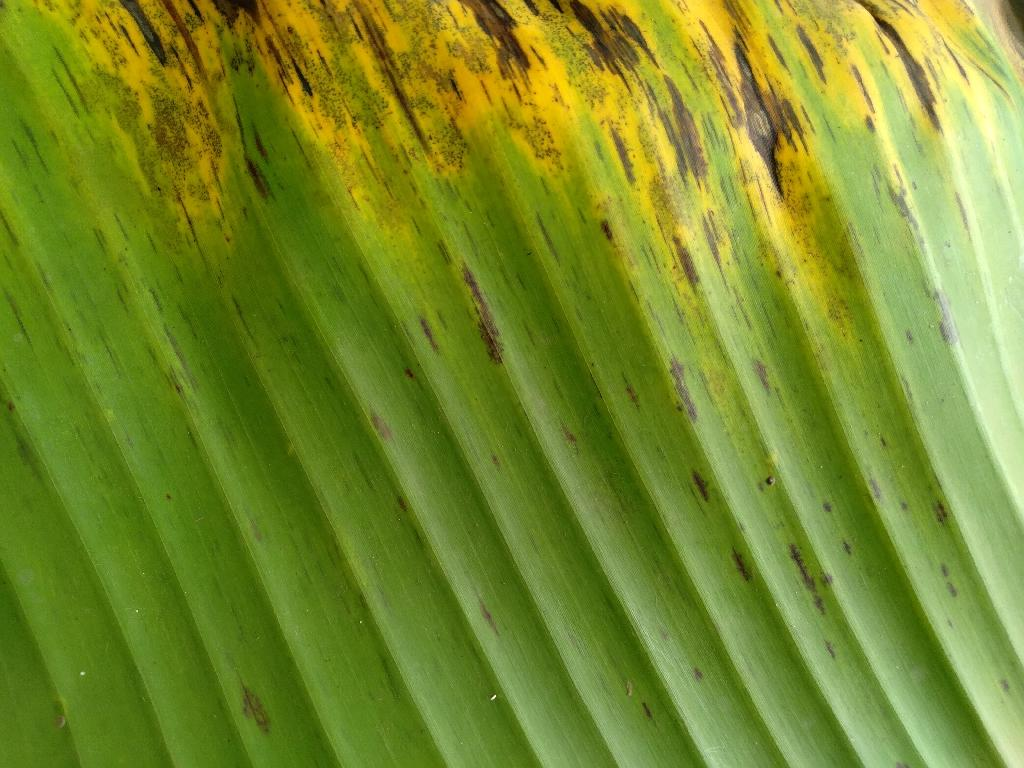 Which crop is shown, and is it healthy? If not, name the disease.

banana, black sigatoka
